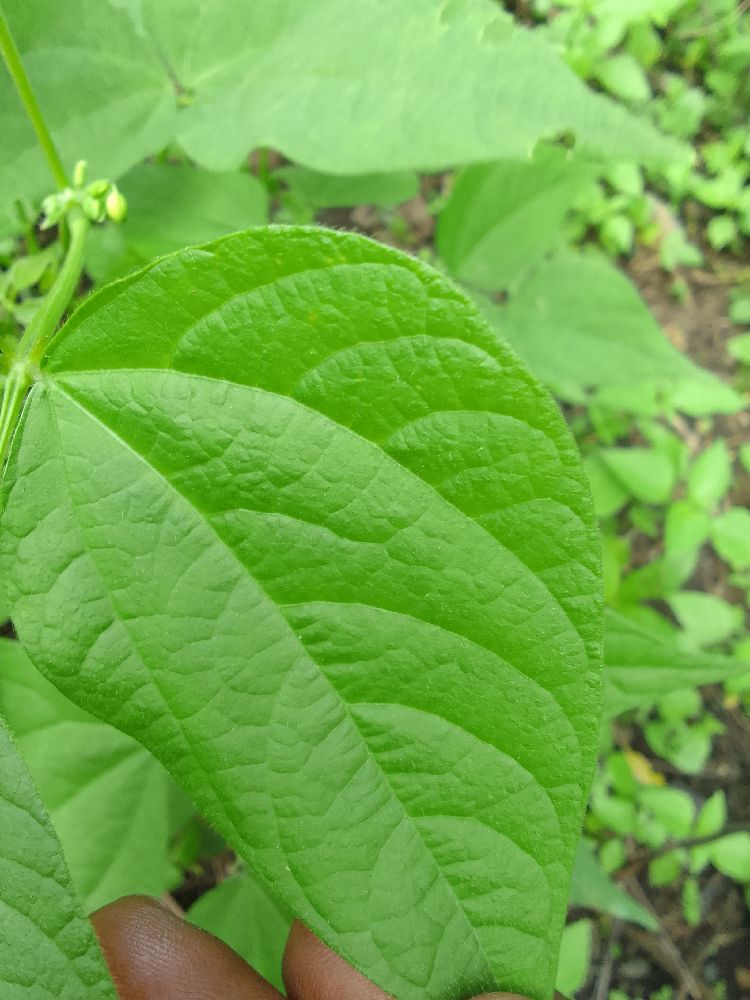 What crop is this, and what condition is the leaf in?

common bean, healthy
